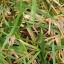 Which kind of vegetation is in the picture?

grass
